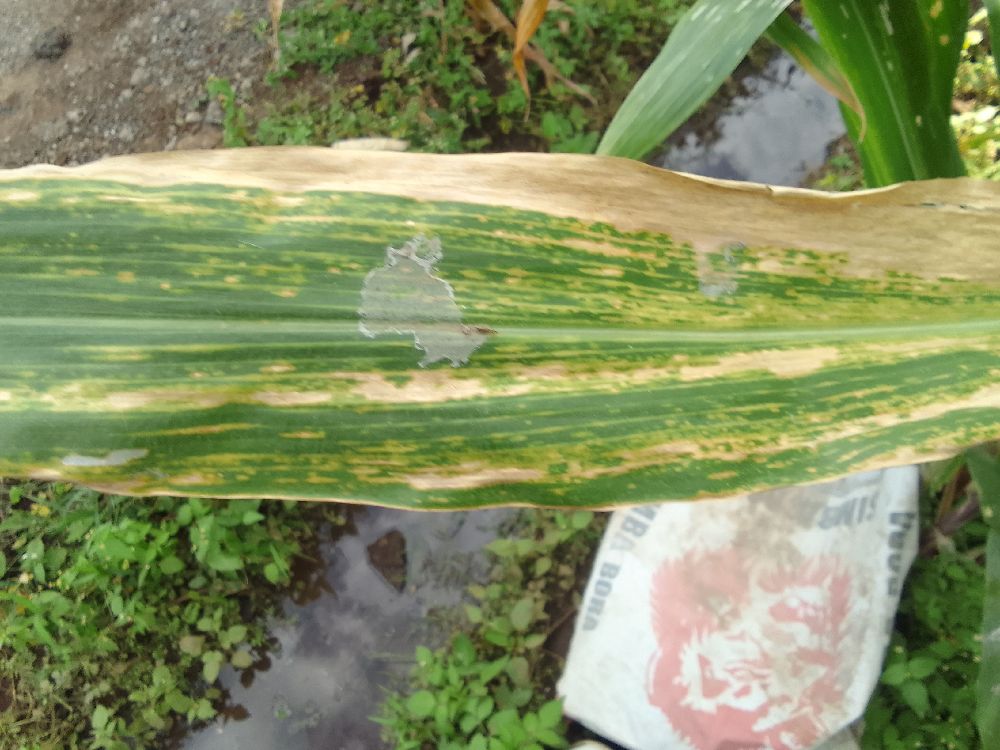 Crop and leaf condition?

maize, maize lethal necrosis
